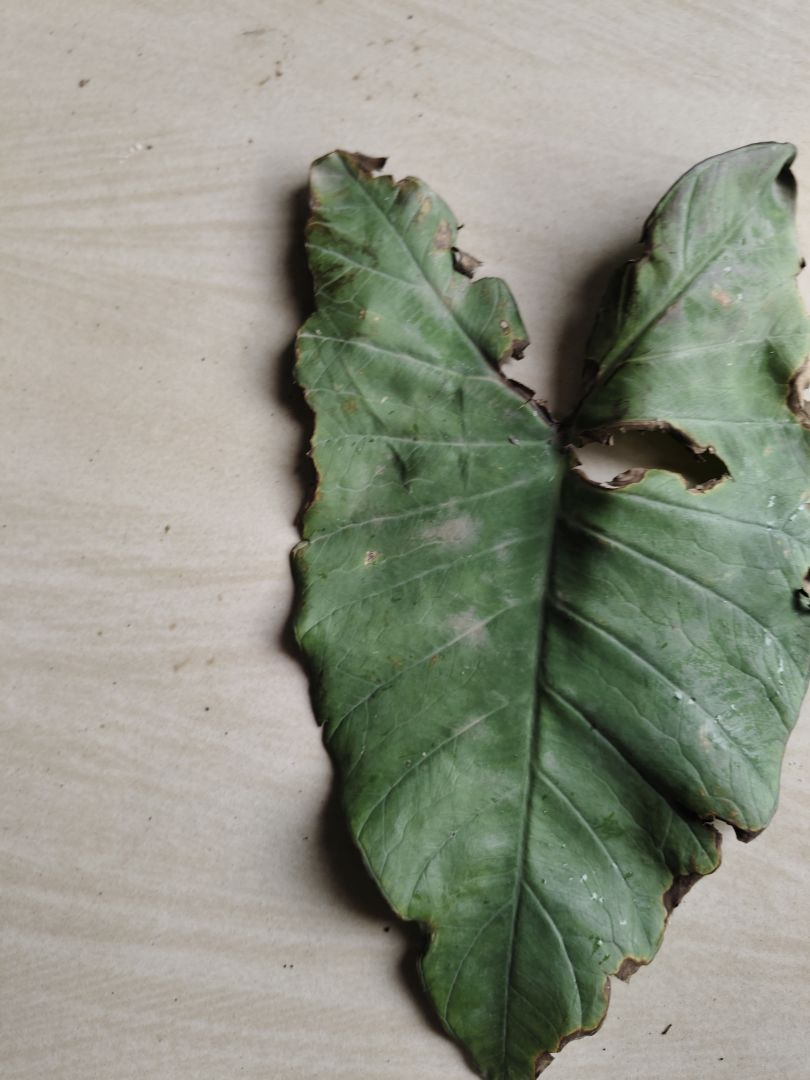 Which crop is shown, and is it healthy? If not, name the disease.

taro, leaf blight
